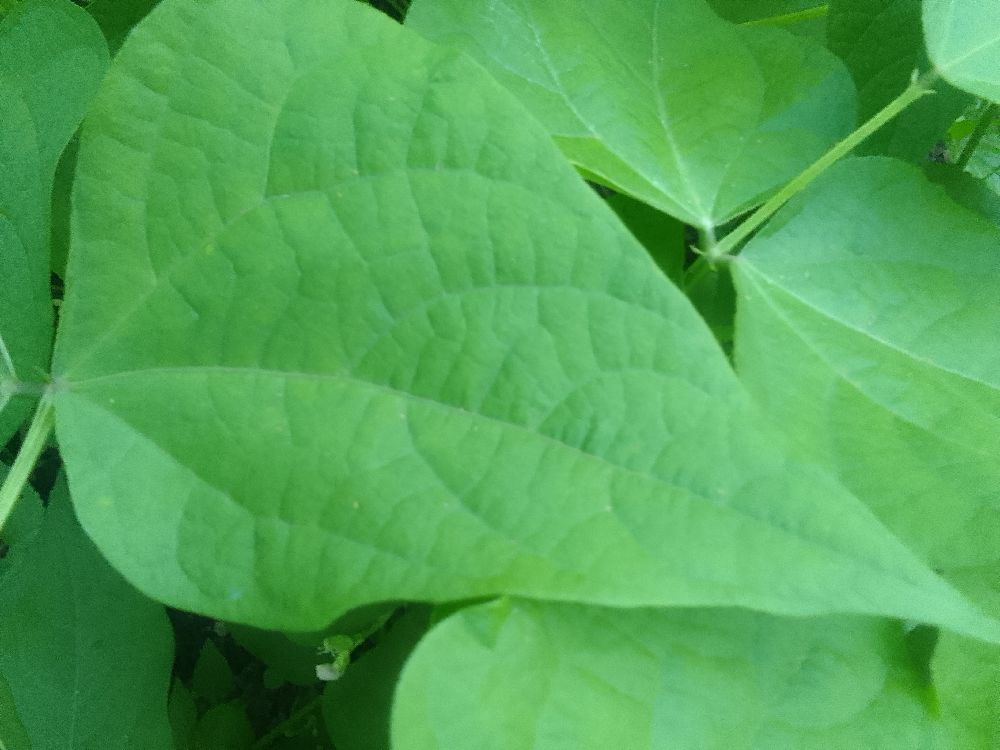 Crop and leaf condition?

common bean, healthy
